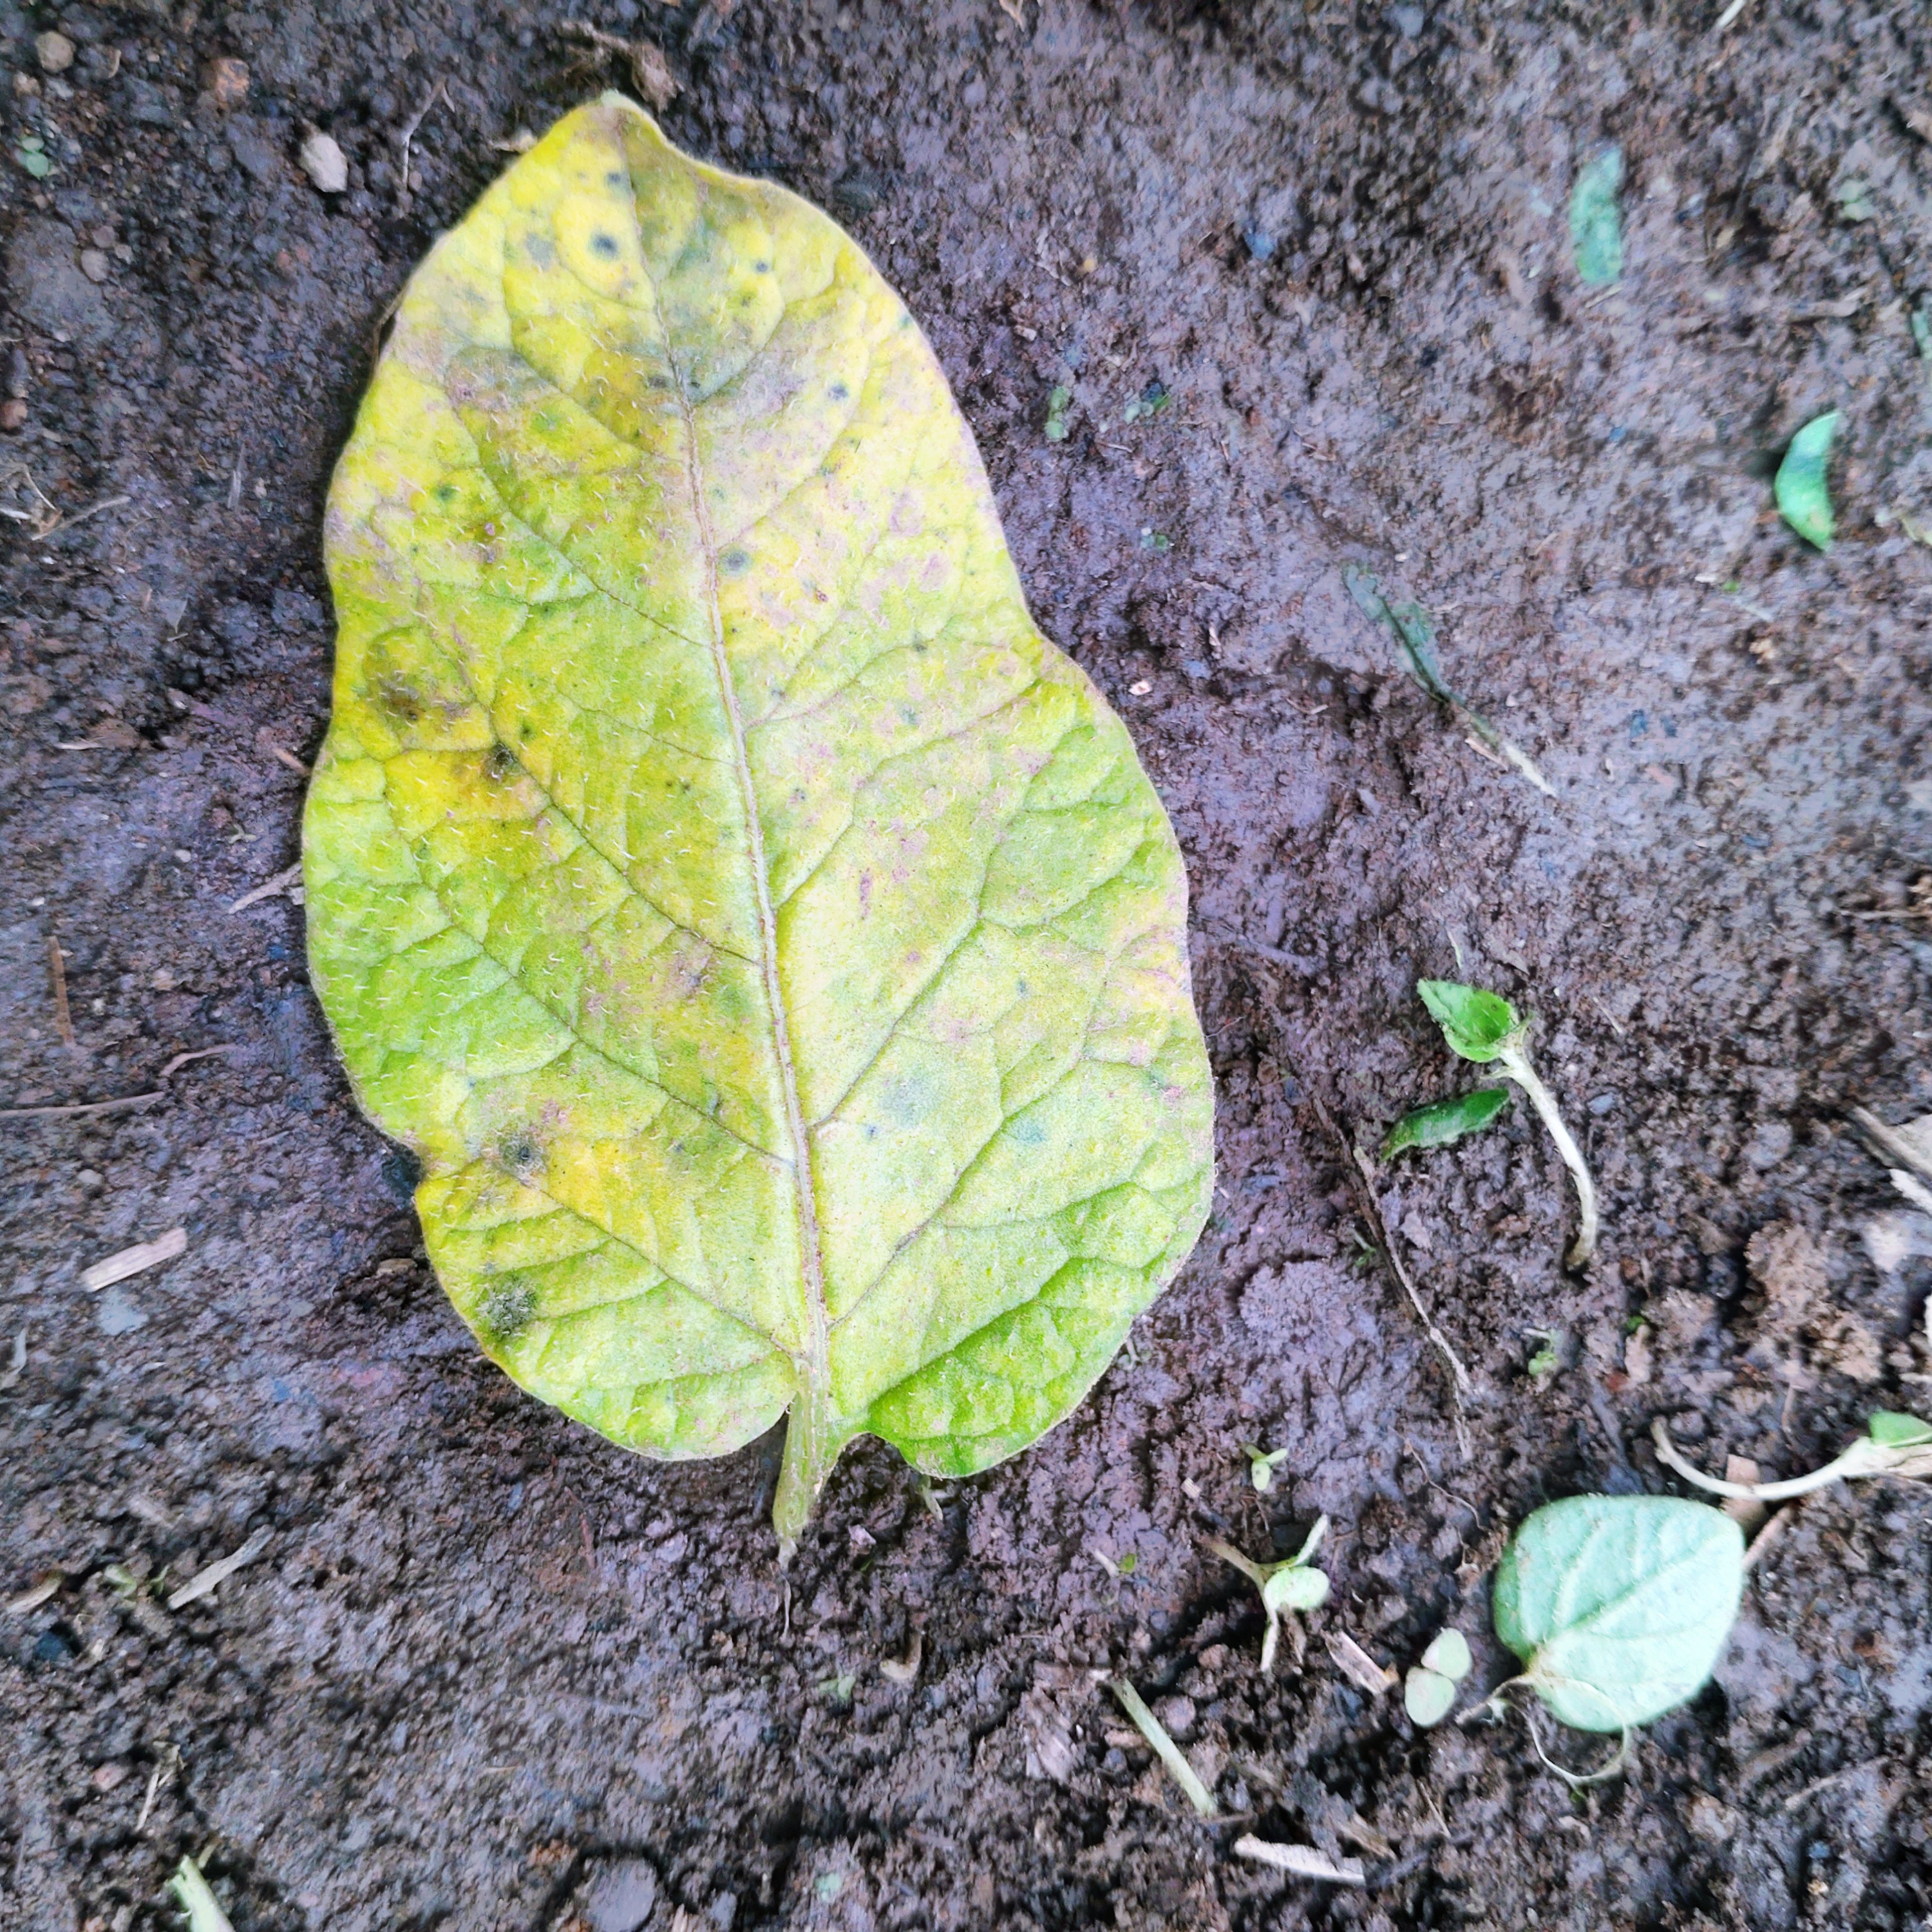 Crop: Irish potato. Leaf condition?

late blight
